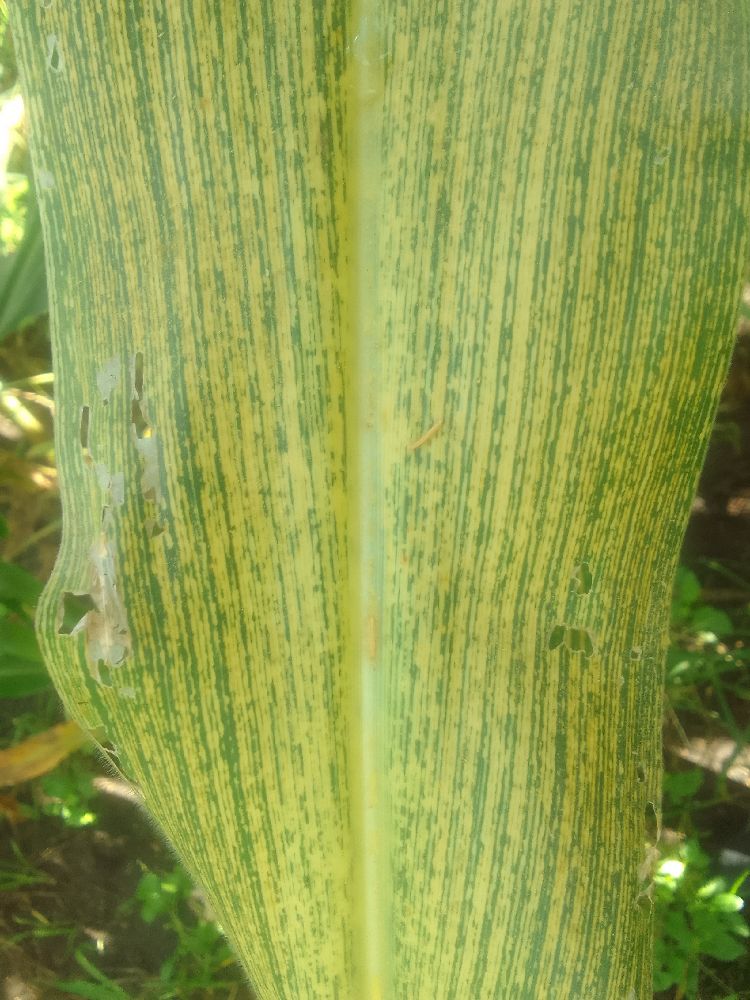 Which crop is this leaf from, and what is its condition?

maize, maize streak virus
